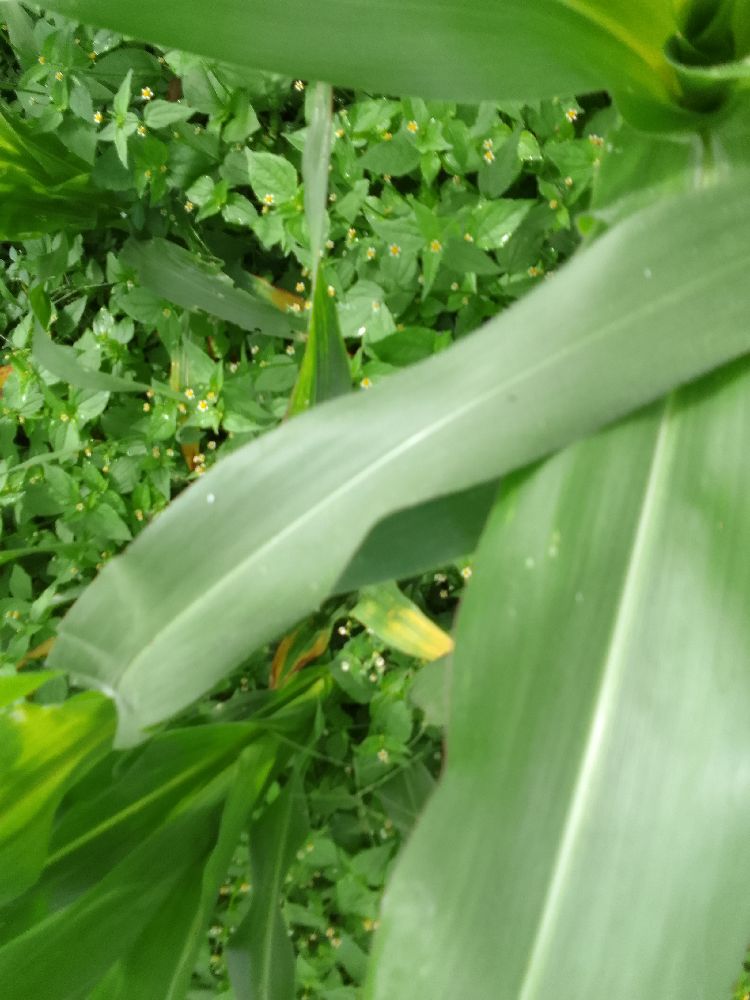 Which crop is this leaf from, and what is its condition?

maize, healthy
